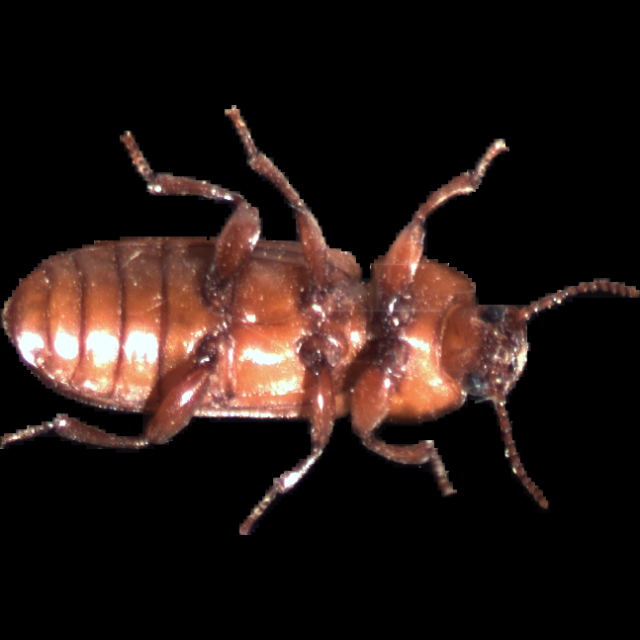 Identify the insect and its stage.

mealworm beetle
